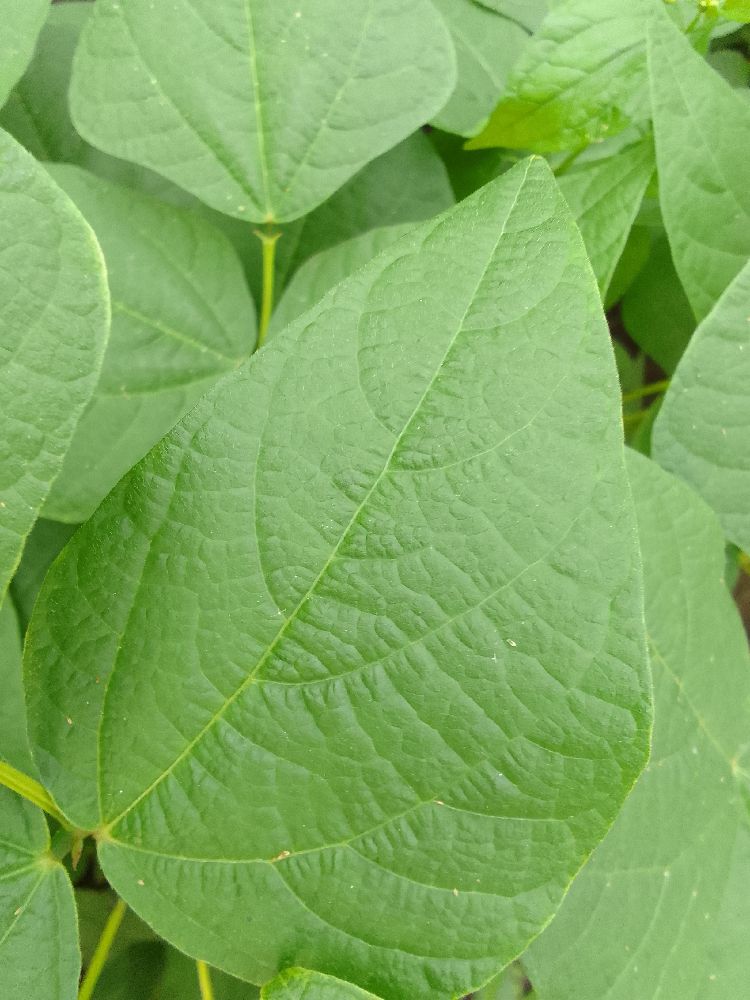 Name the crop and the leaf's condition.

common bean, healthy
